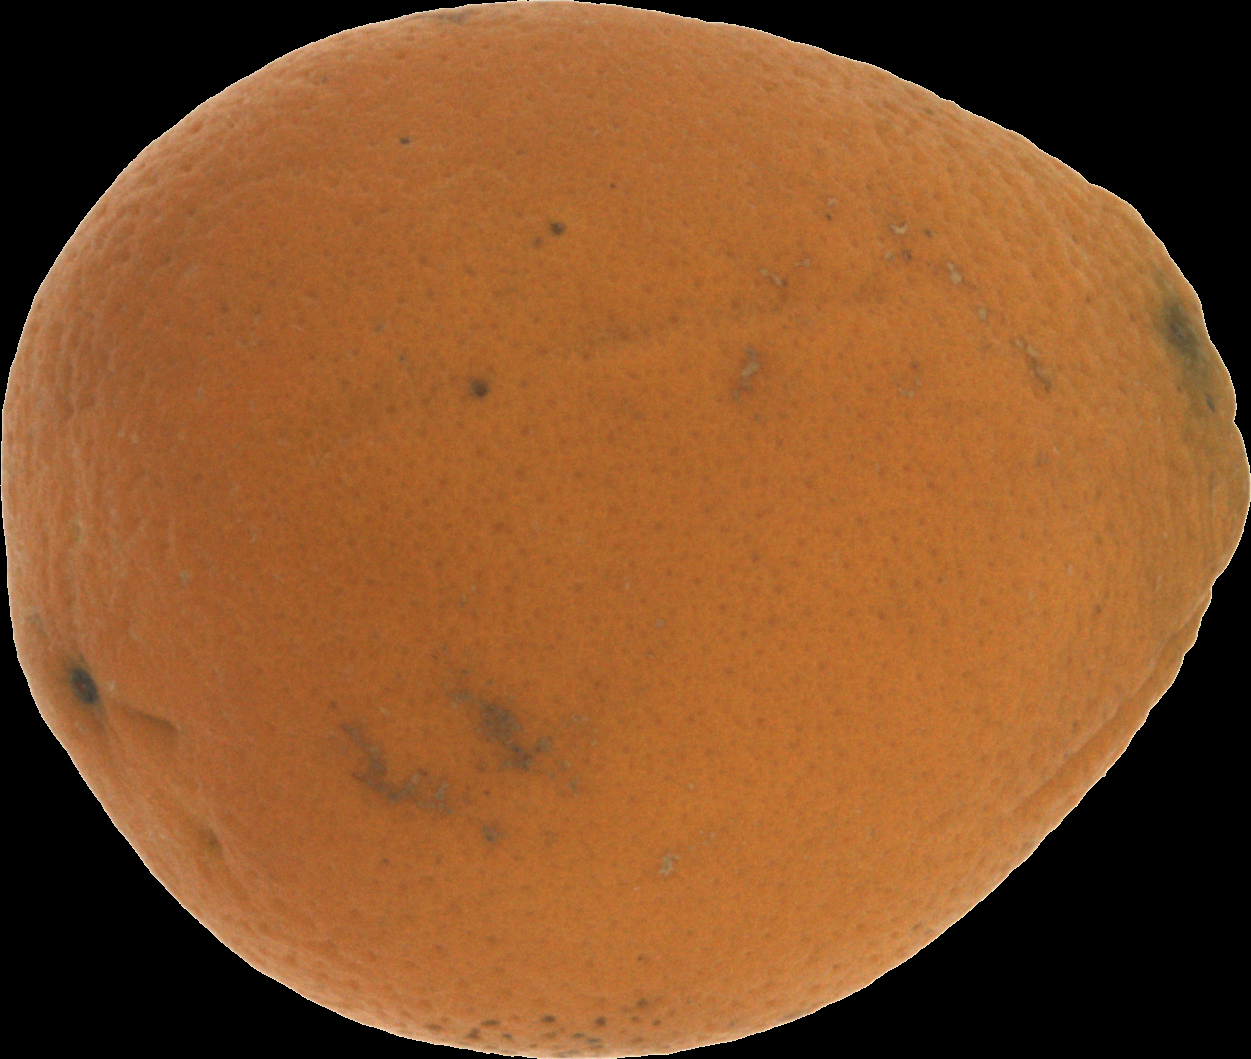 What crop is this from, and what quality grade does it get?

orange, bad
